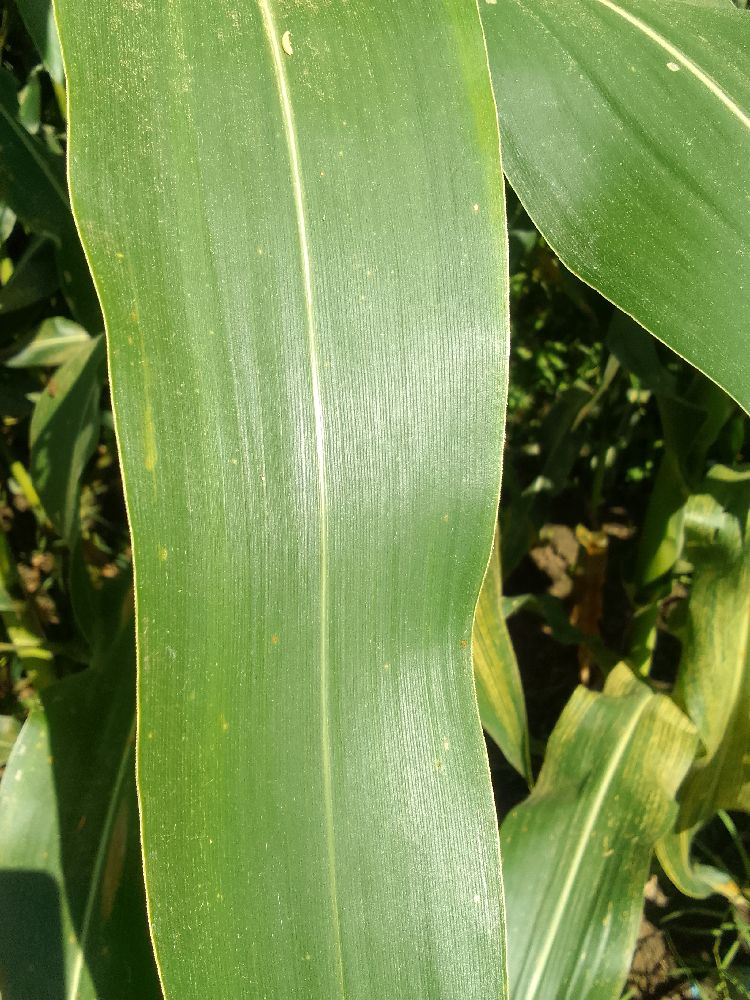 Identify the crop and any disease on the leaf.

maize, healthy
